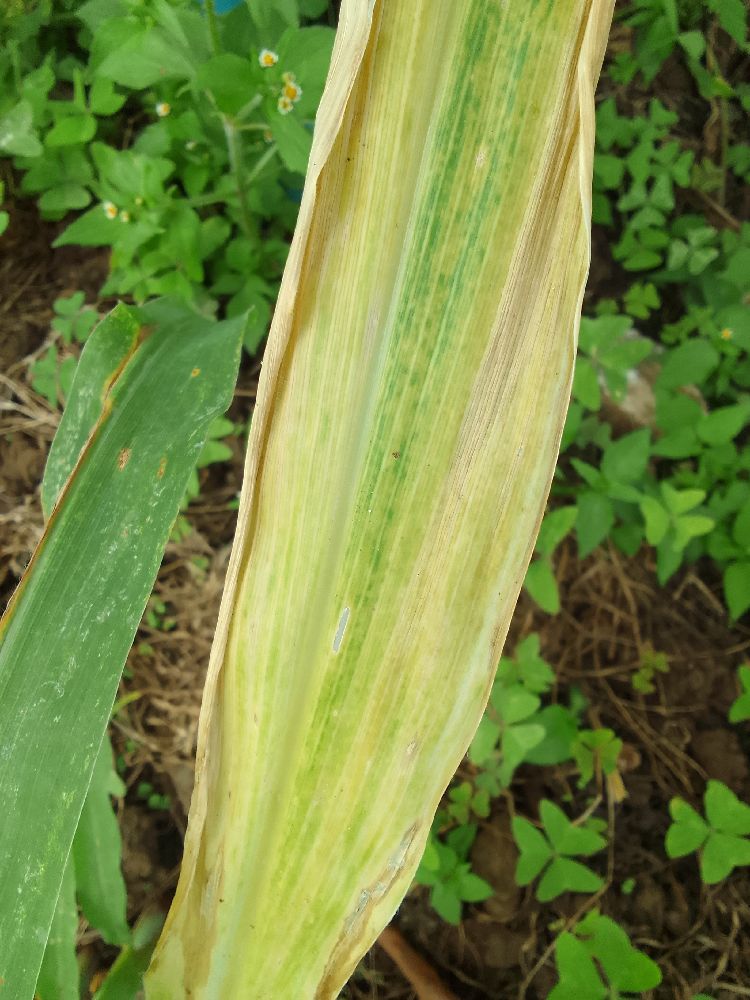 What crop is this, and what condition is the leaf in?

maize, maize lethal necrosis
